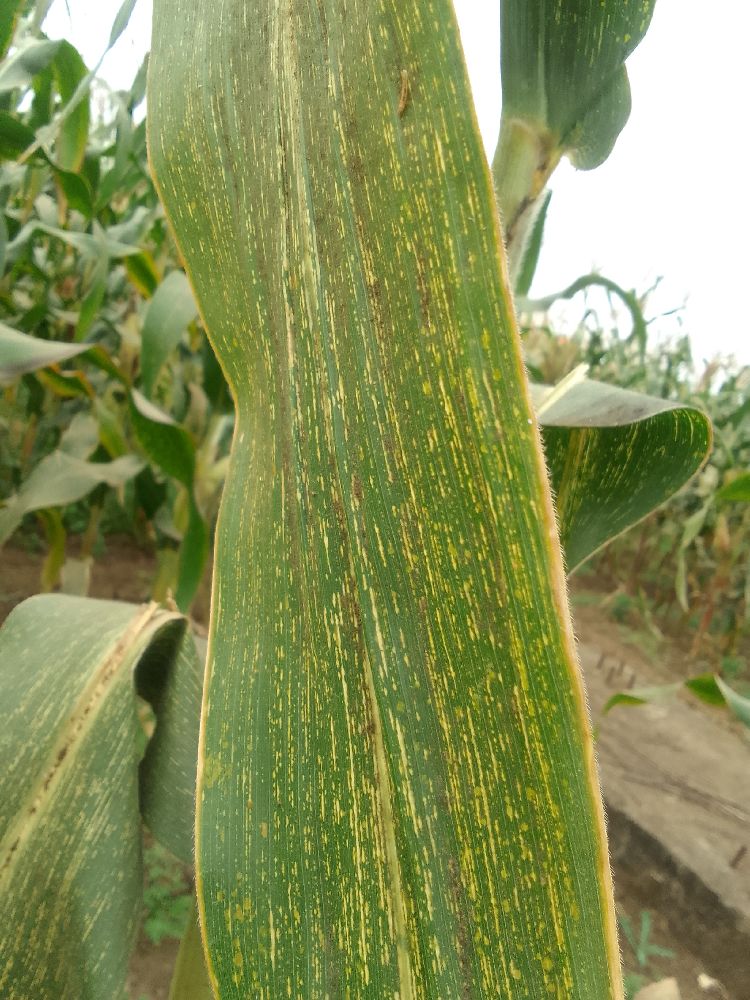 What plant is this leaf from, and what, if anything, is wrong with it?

maize, maize streak virus
